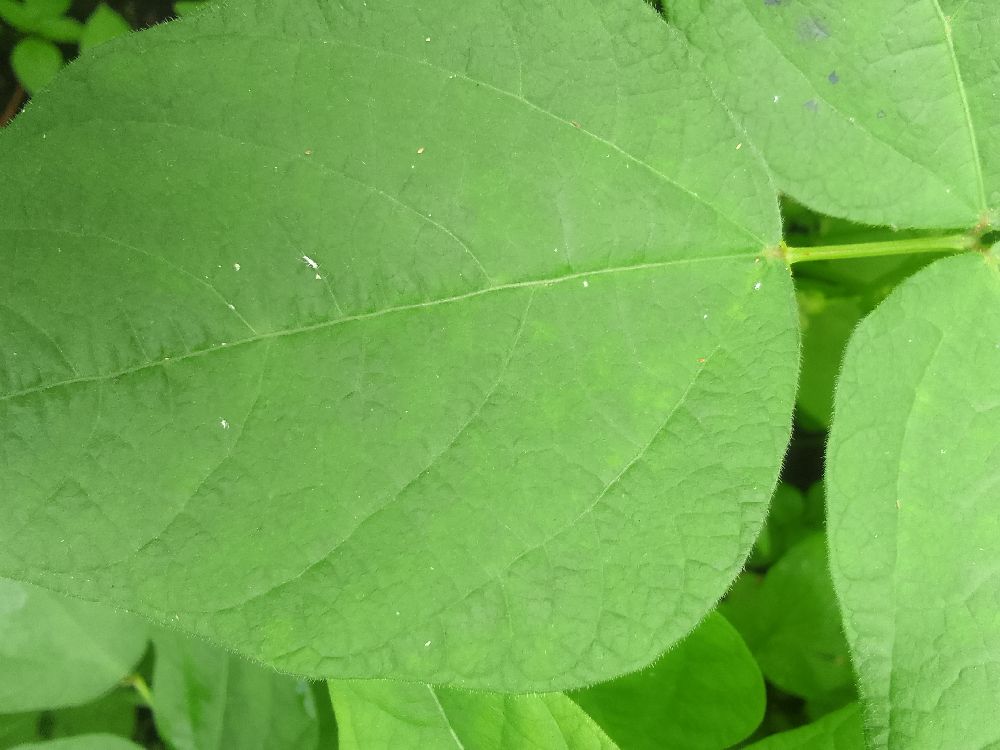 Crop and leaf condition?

common bean, healthy
